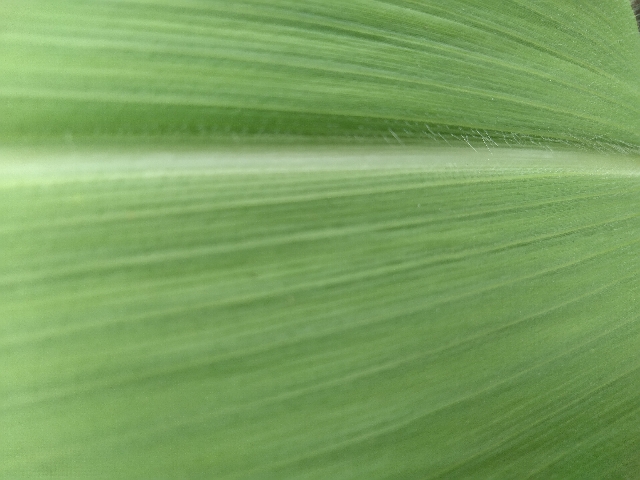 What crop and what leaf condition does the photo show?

maize, healthy
